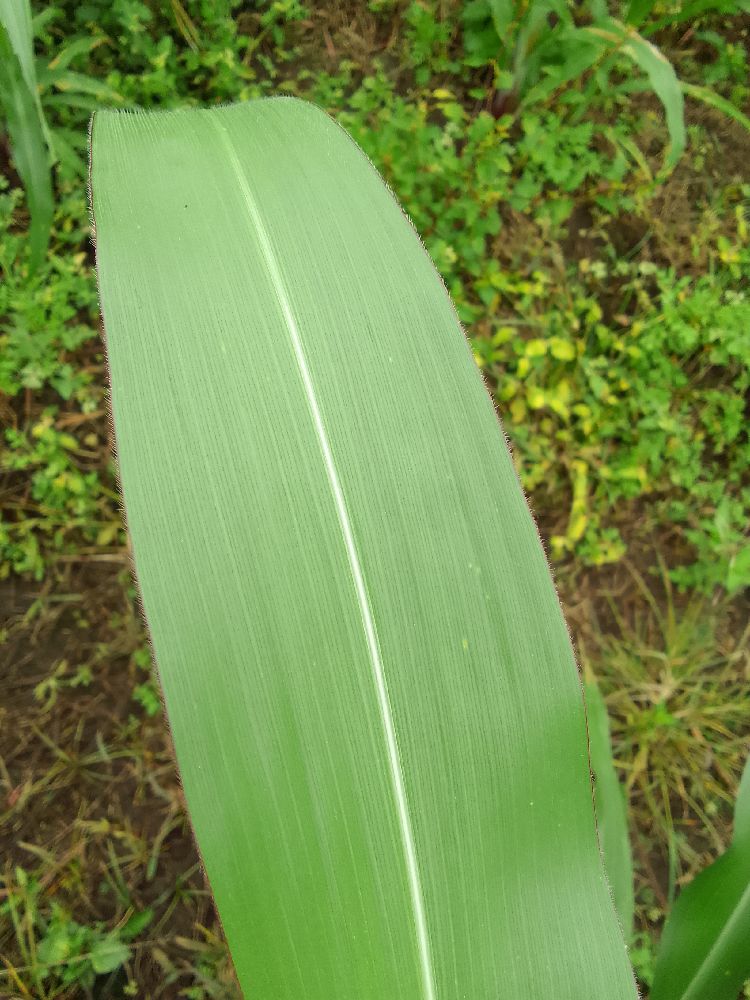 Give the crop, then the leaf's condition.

maize, healthy
